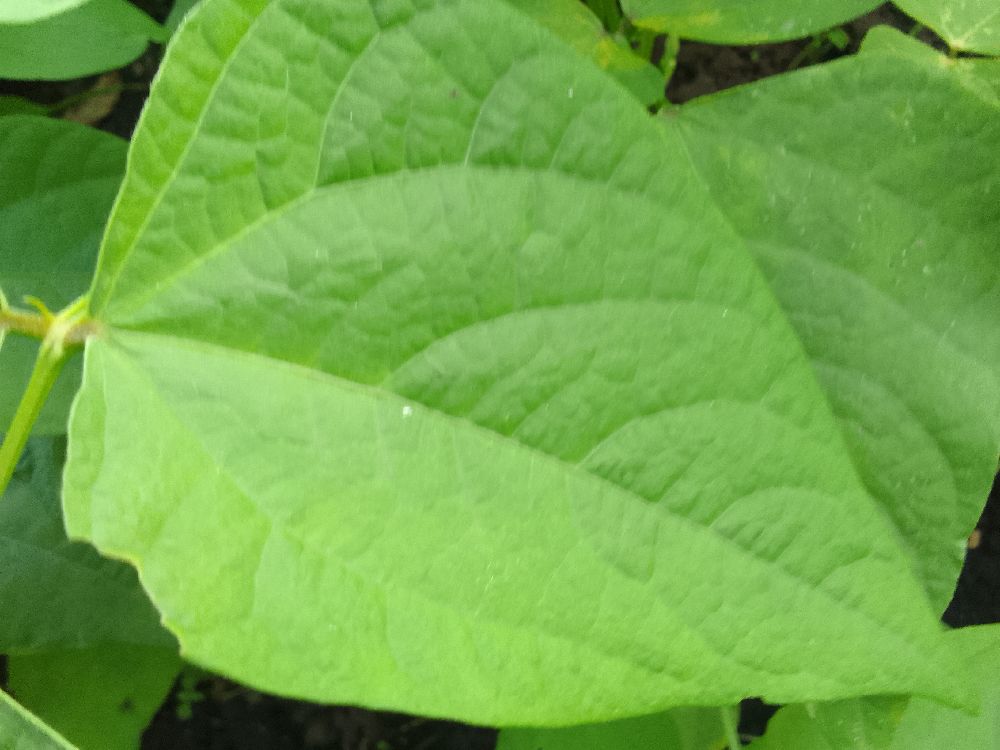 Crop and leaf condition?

common bean, healthy
